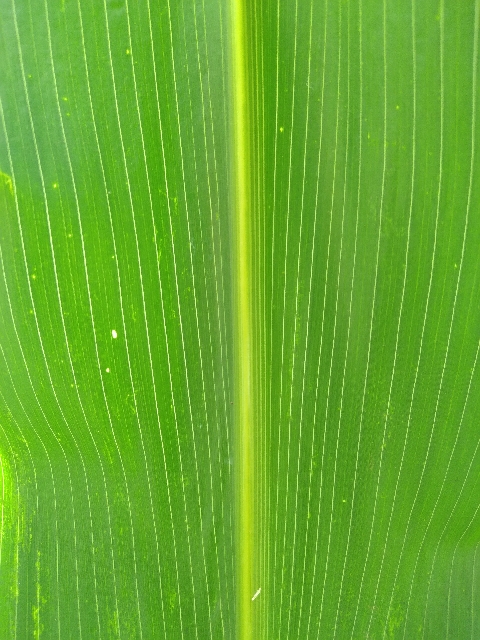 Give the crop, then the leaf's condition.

maize, healthy
